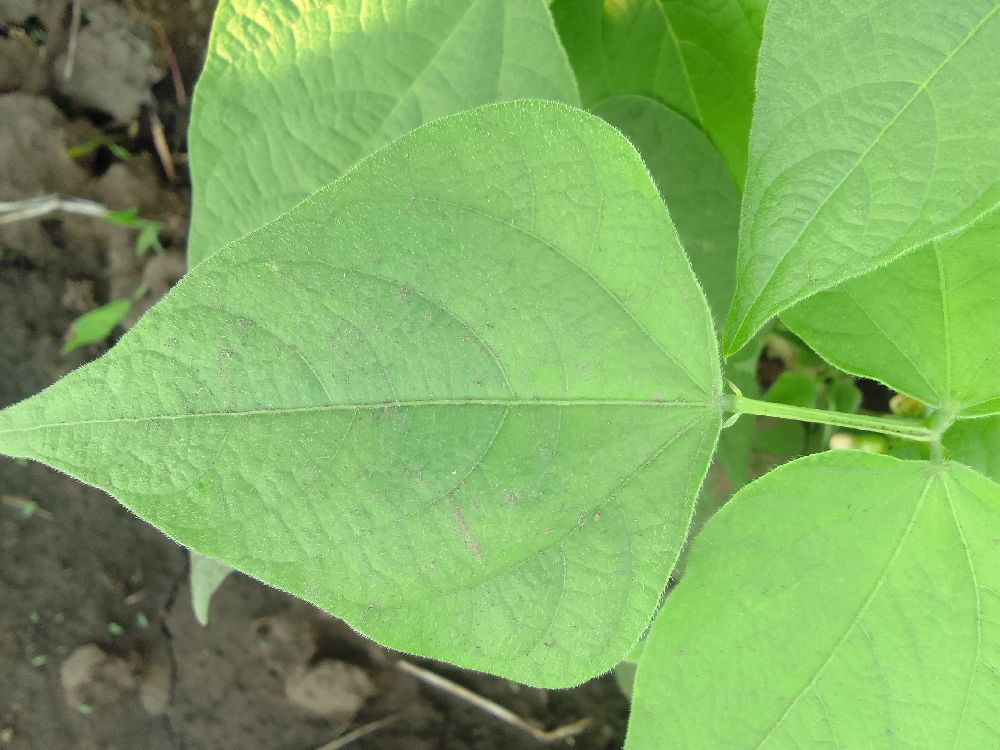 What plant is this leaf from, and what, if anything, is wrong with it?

common bean, healthy
